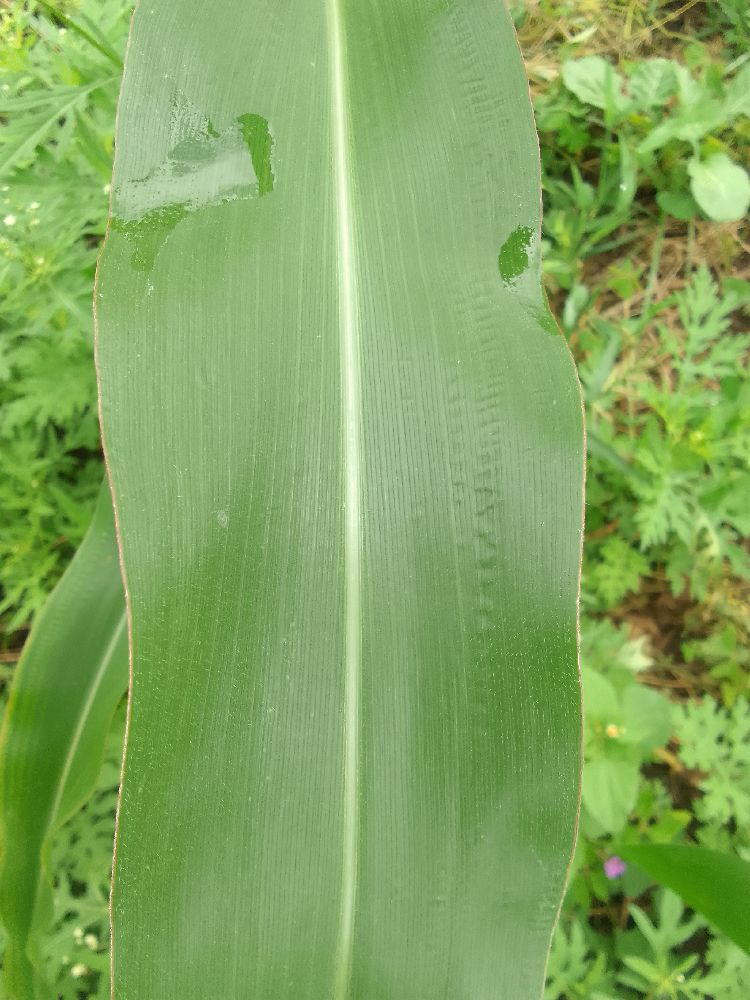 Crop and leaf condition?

maize, healthy
